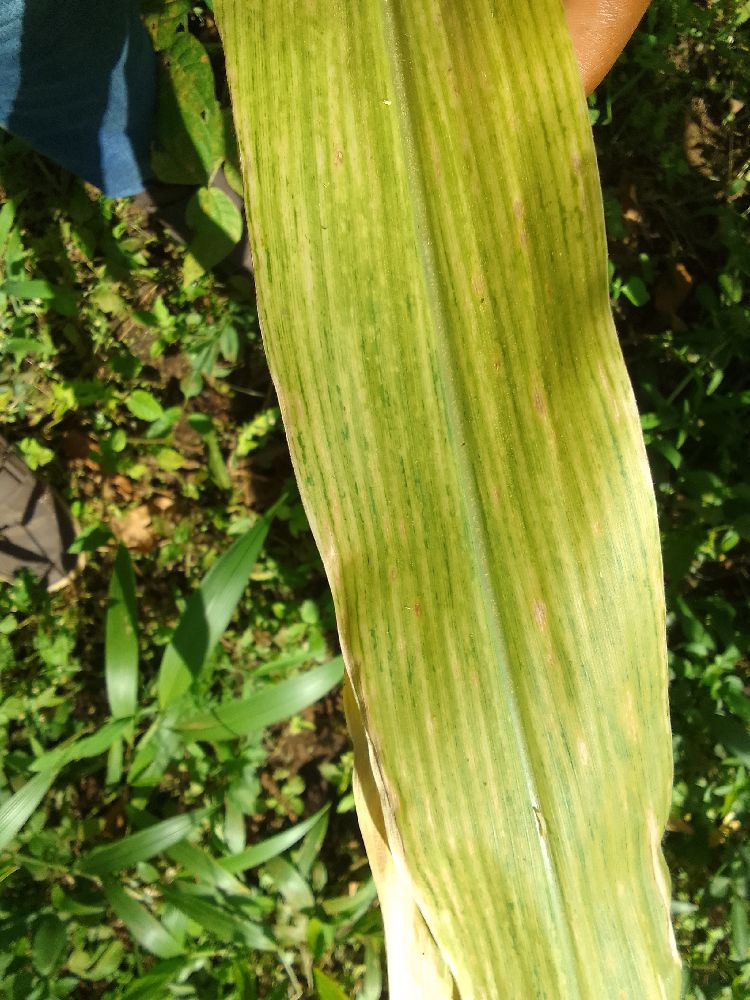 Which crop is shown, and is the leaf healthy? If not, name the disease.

maize, maize lethal necrosis
